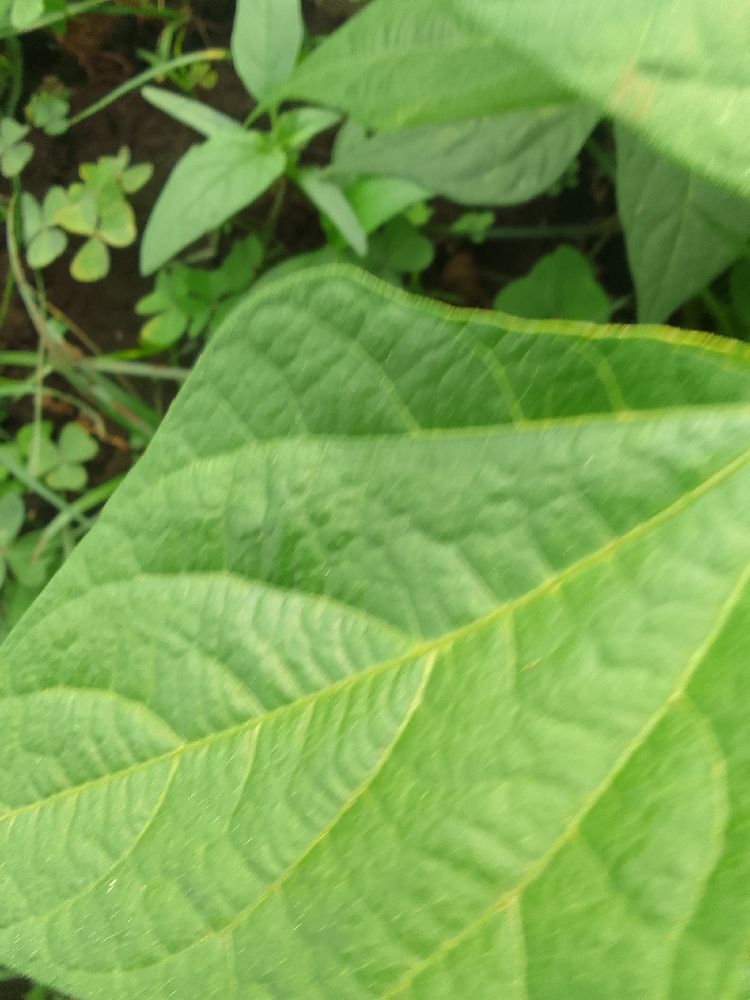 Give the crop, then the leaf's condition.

common bean, healthy
